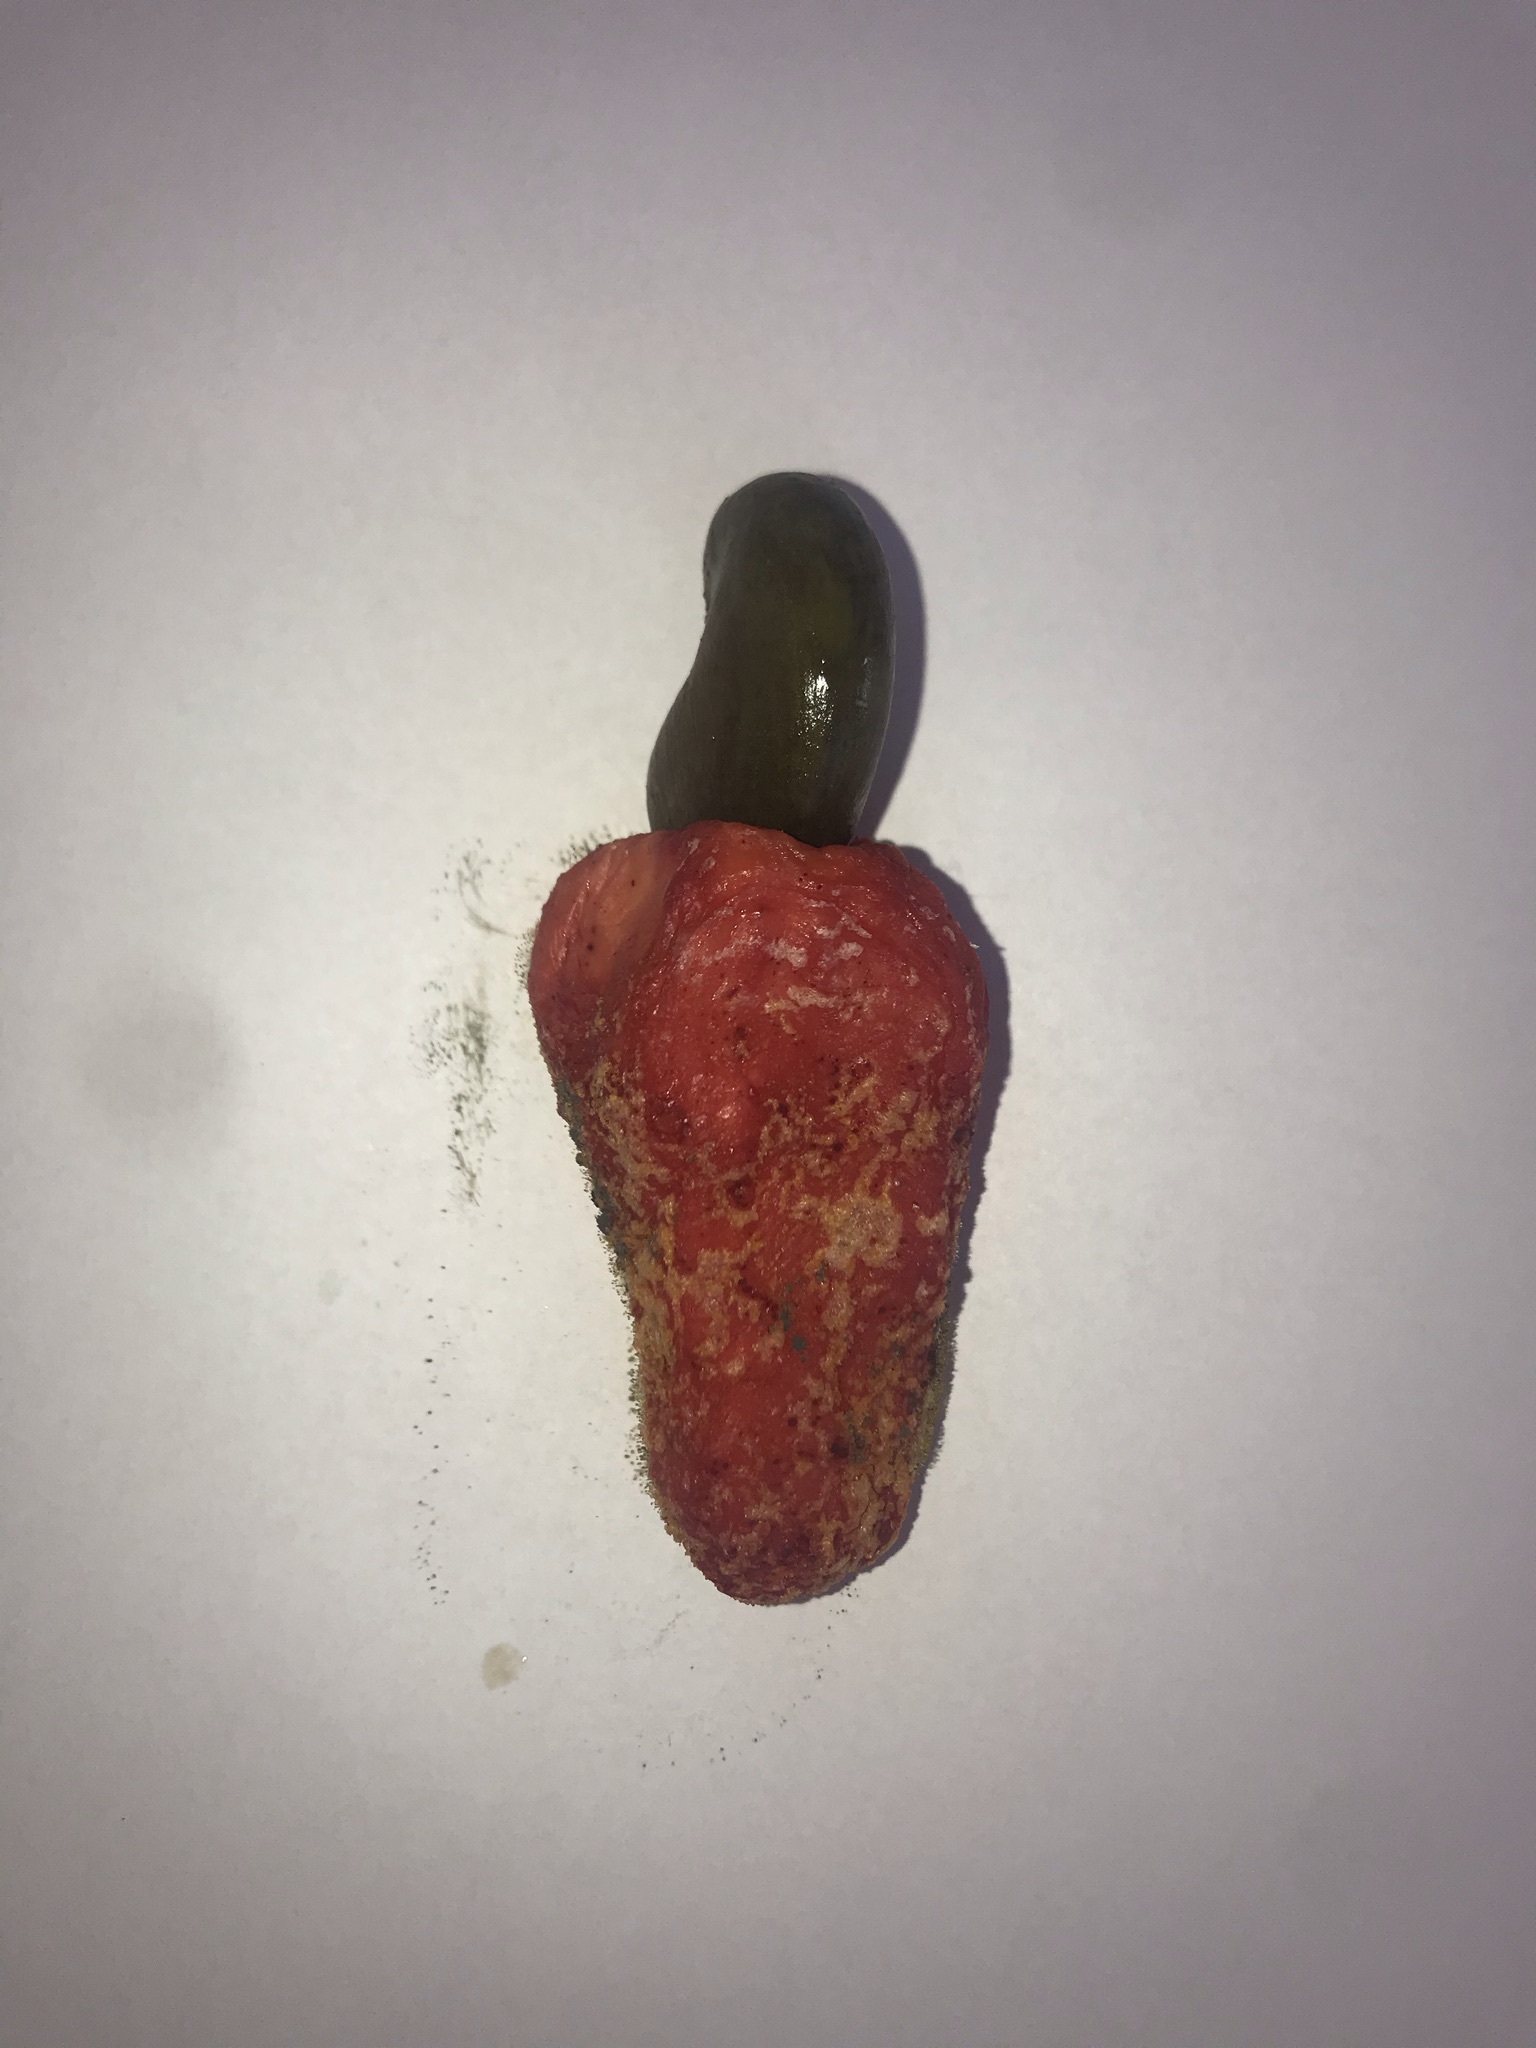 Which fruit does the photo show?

caju vermelho
